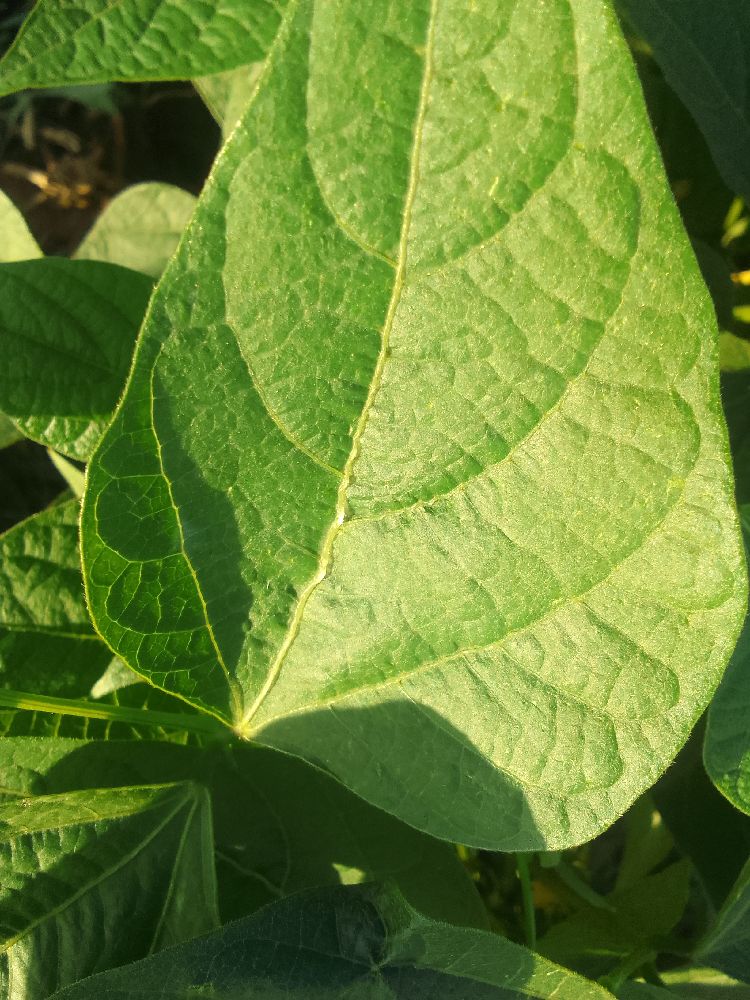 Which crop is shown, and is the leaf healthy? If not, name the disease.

common bean, healthy
